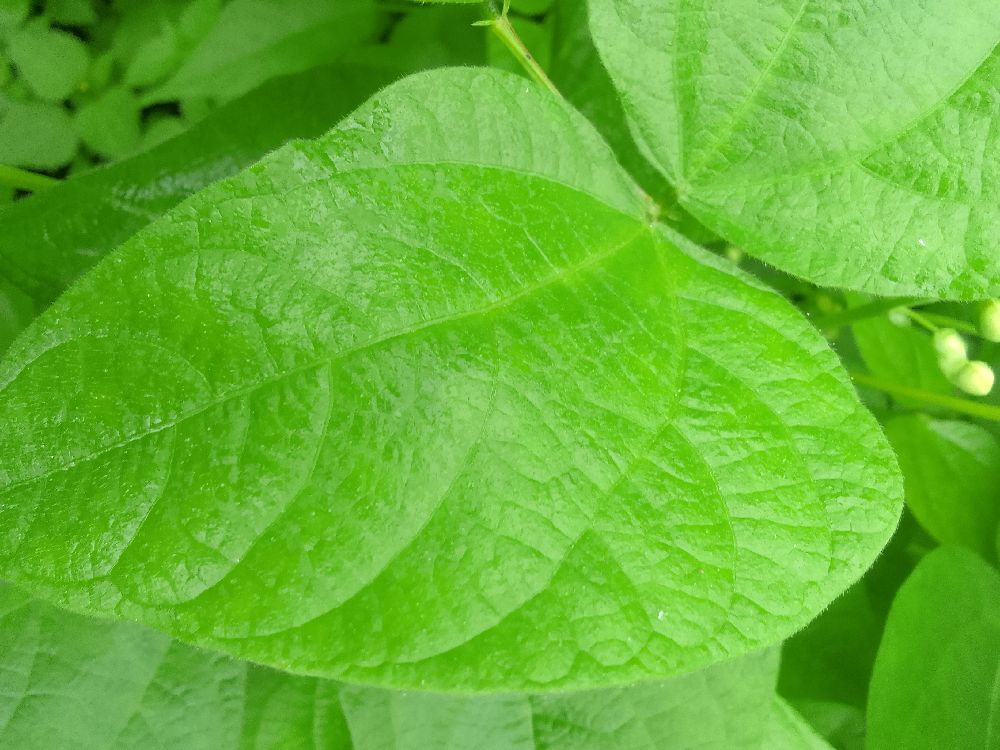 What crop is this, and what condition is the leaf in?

common bean, healthy
